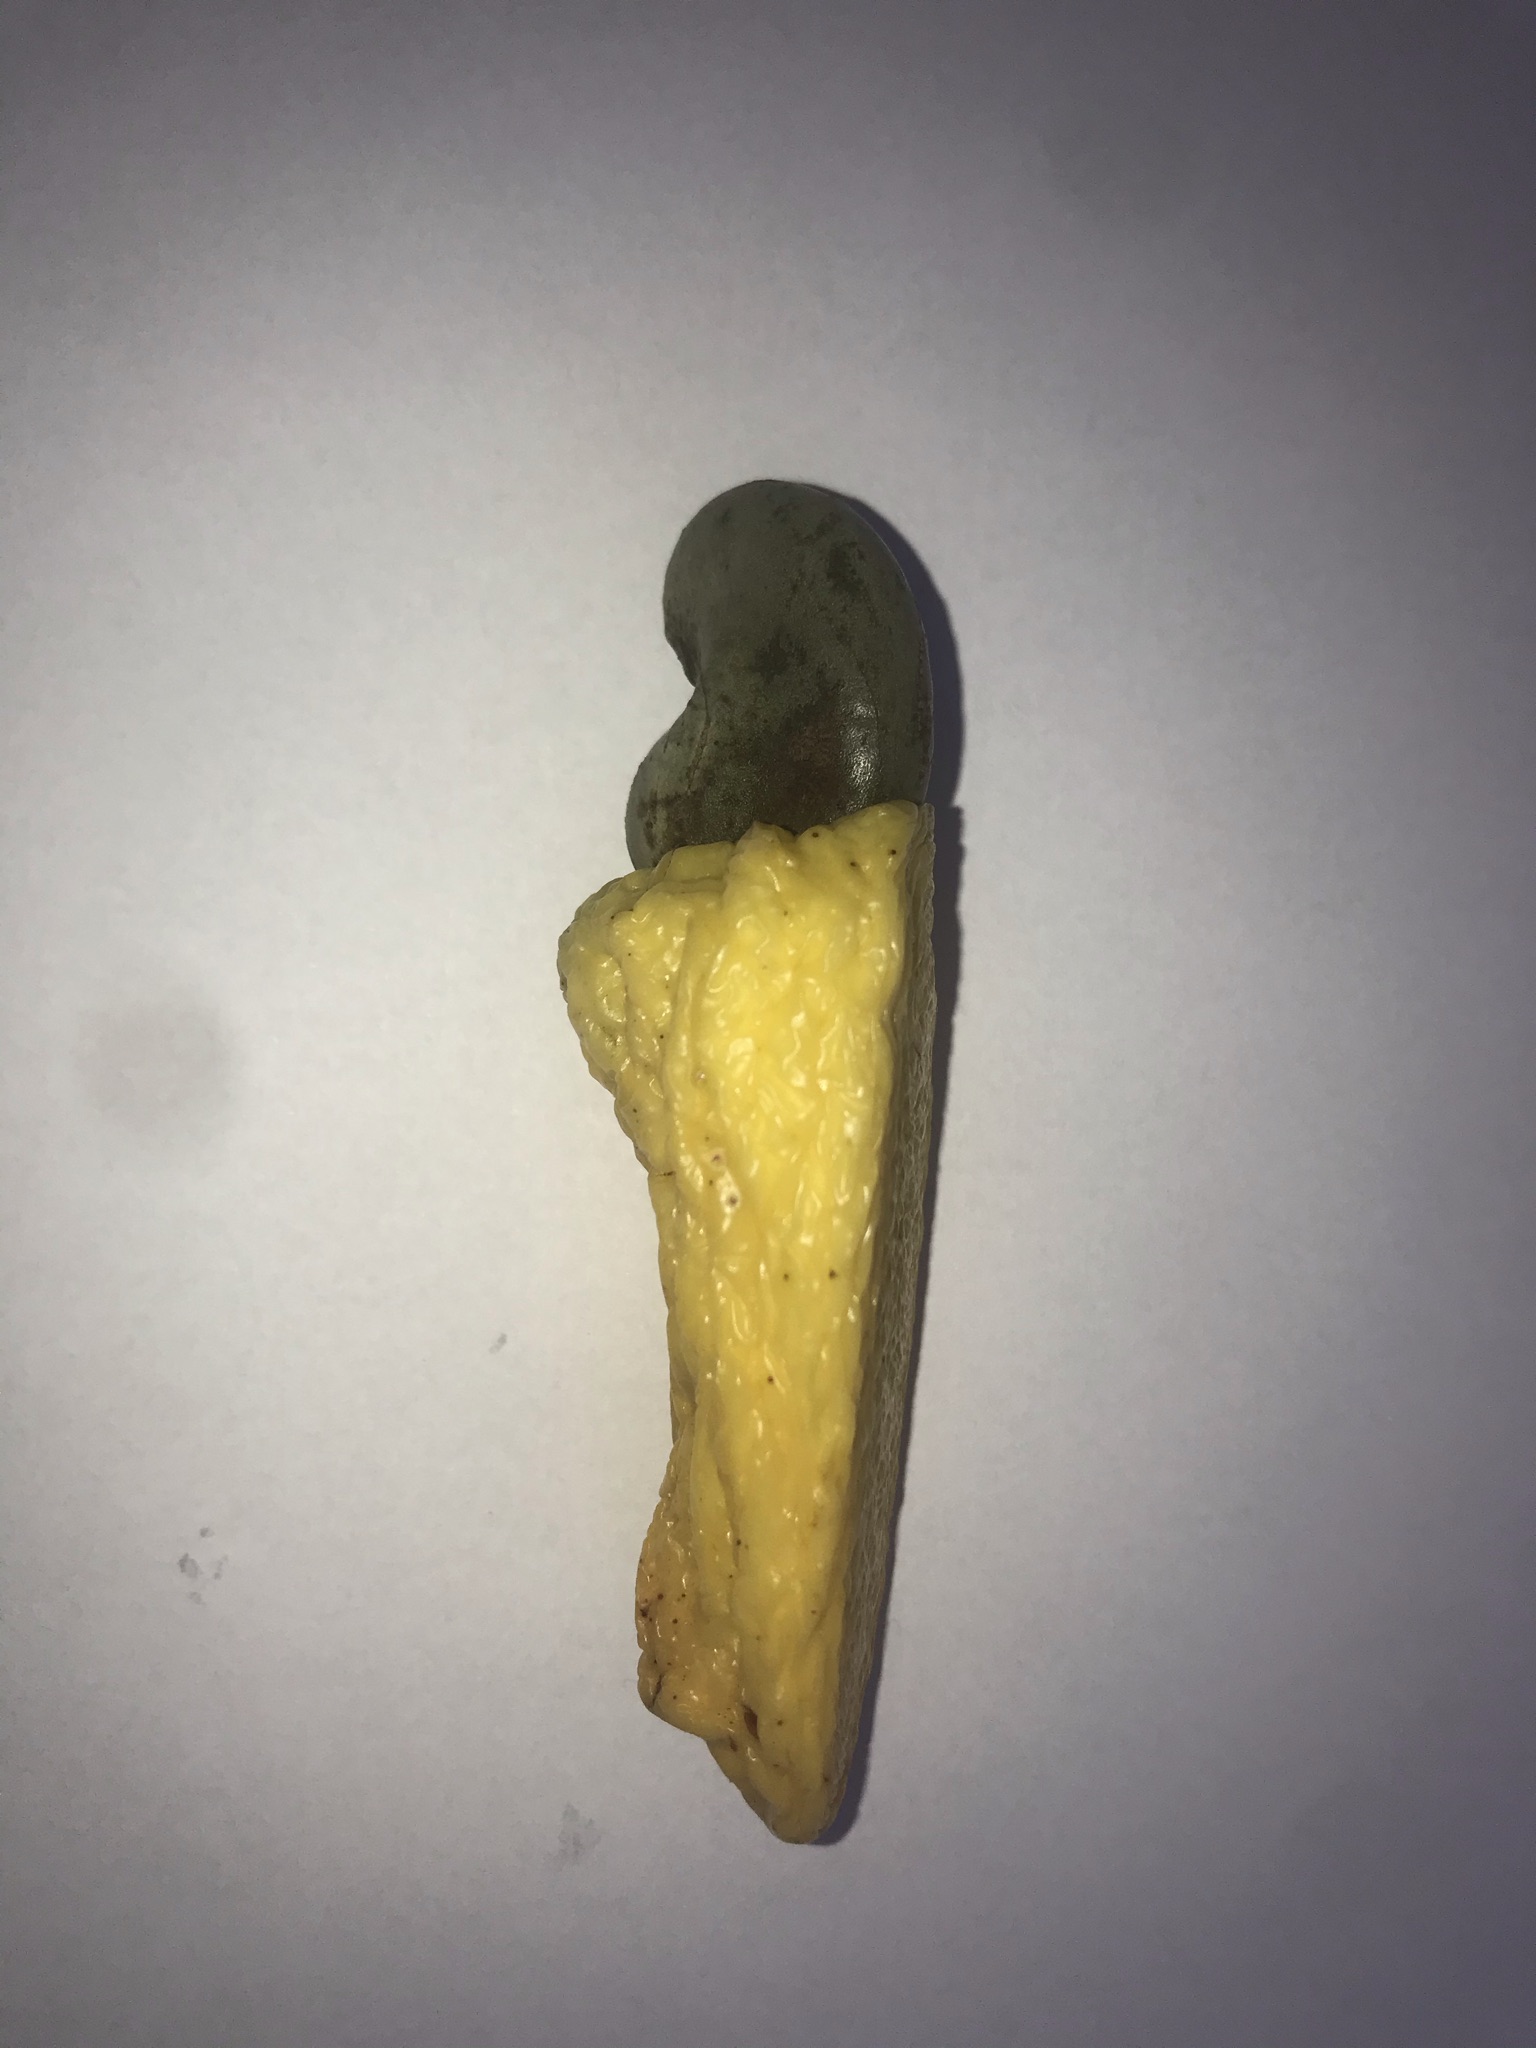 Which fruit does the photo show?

caju amarelo
